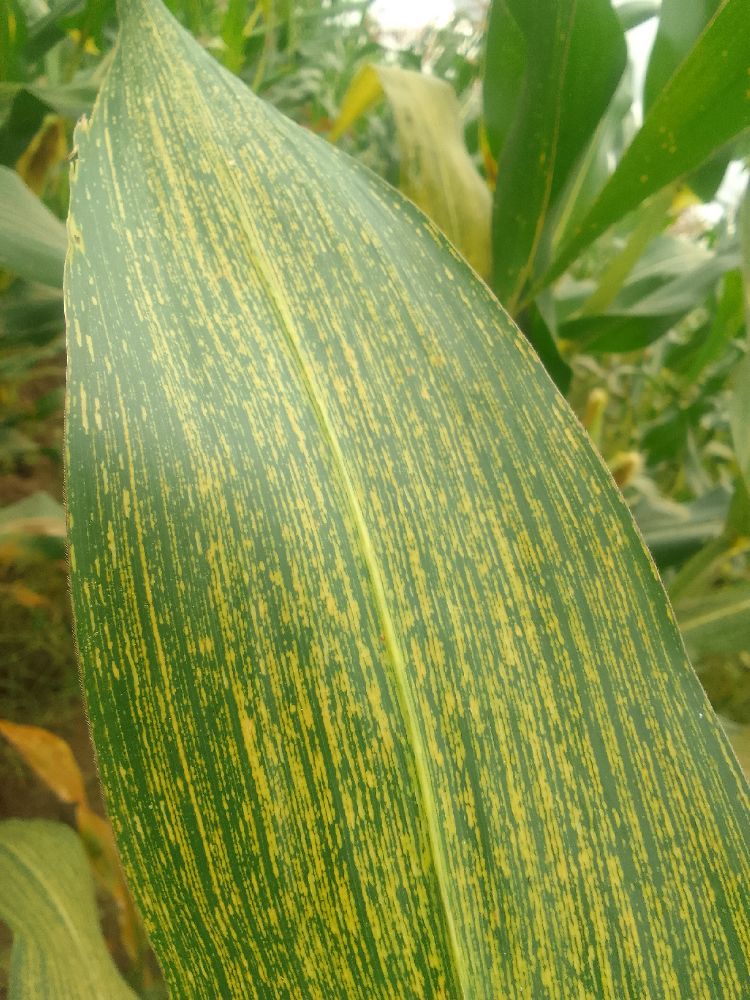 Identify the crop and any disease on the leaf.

maize, maize streak virus
